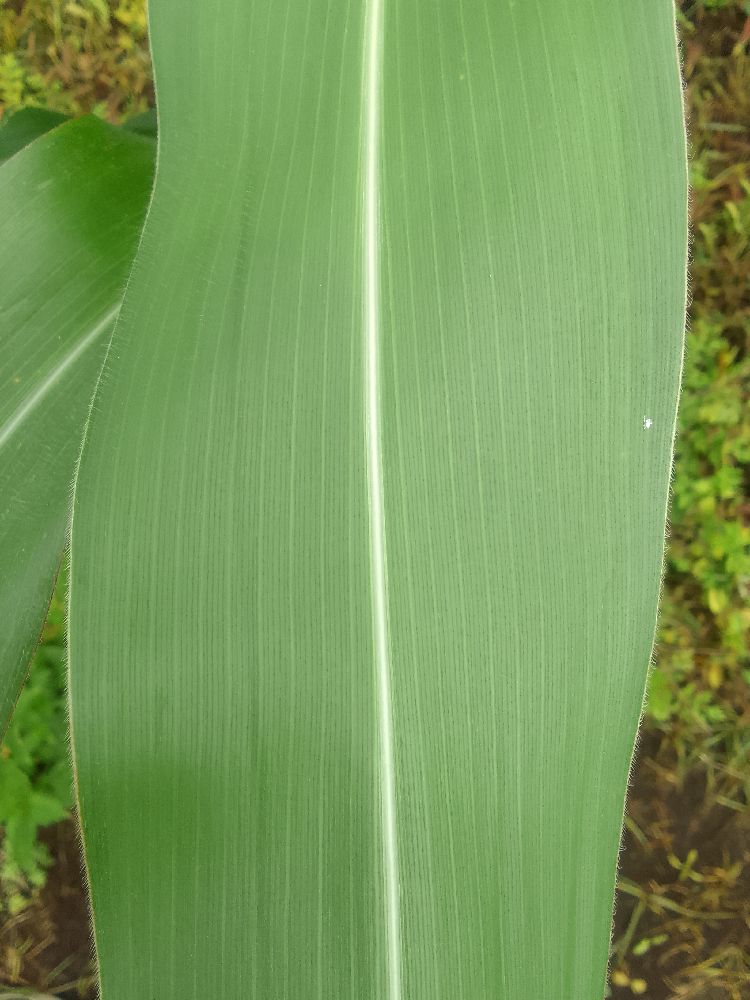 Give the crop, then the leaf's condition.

maize, healthy
